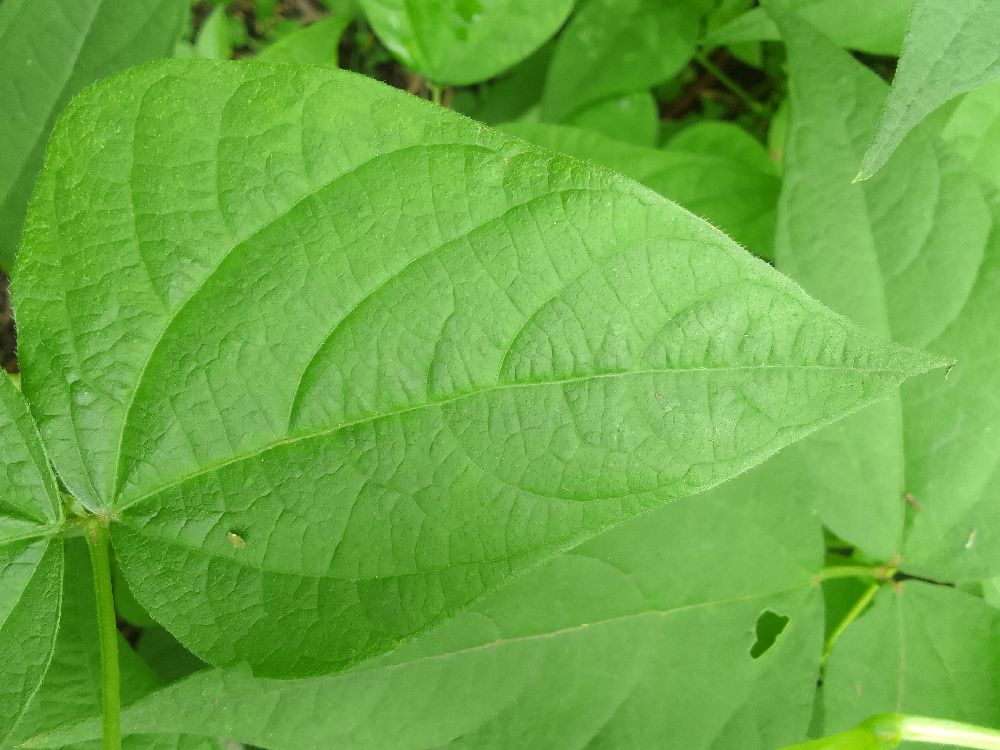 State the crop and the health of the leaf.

common bean, healthy
